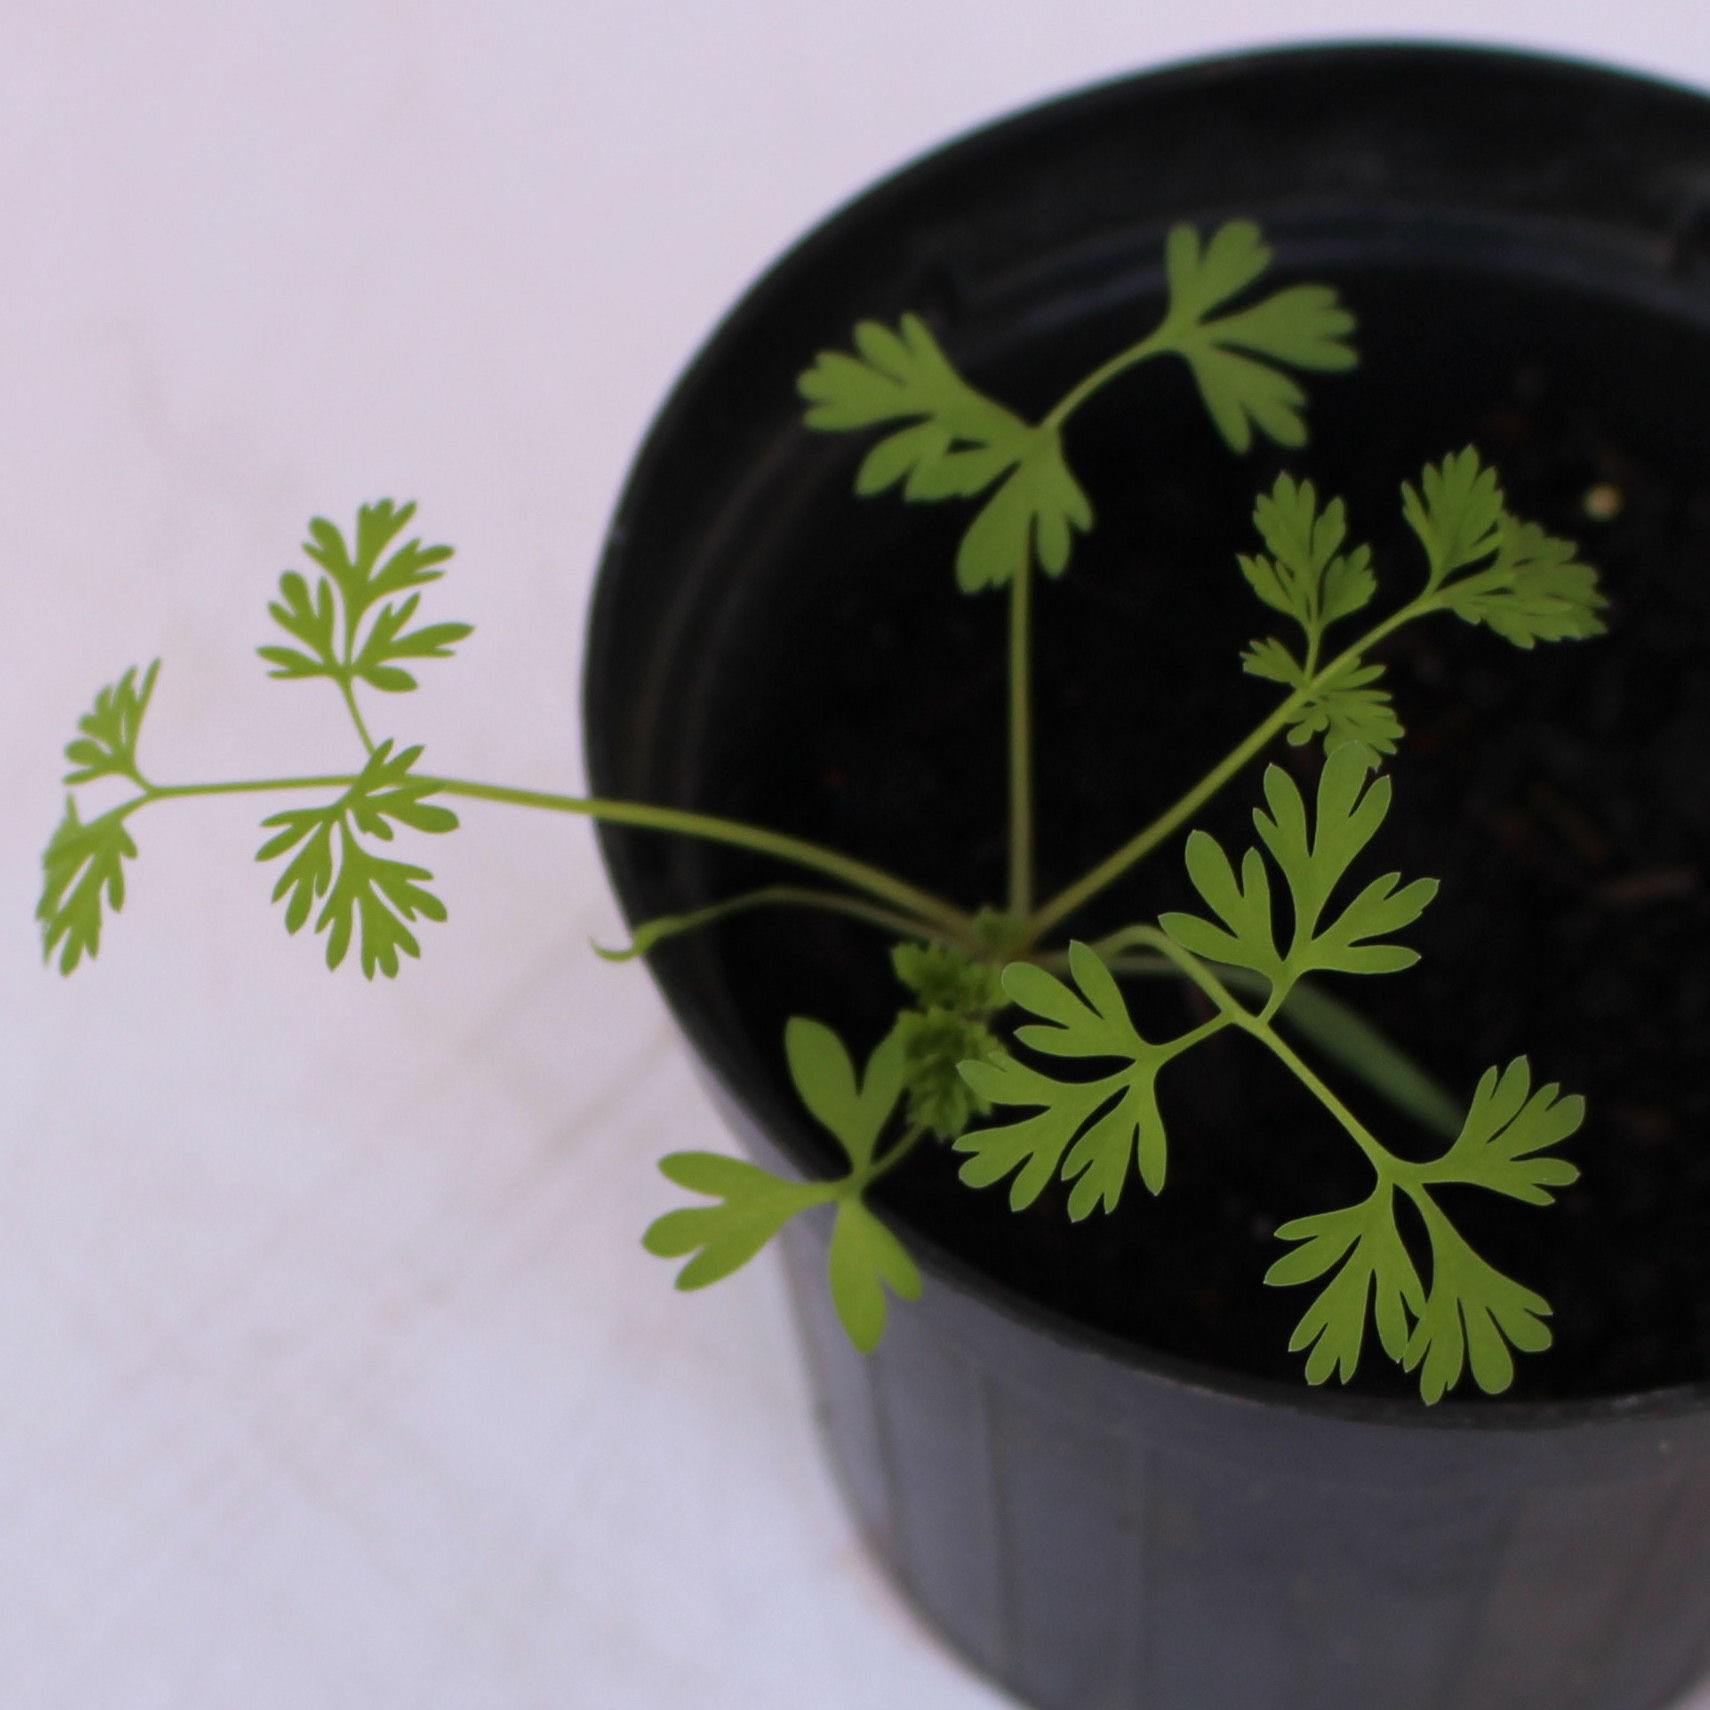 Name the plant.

Fumaria officinalis
